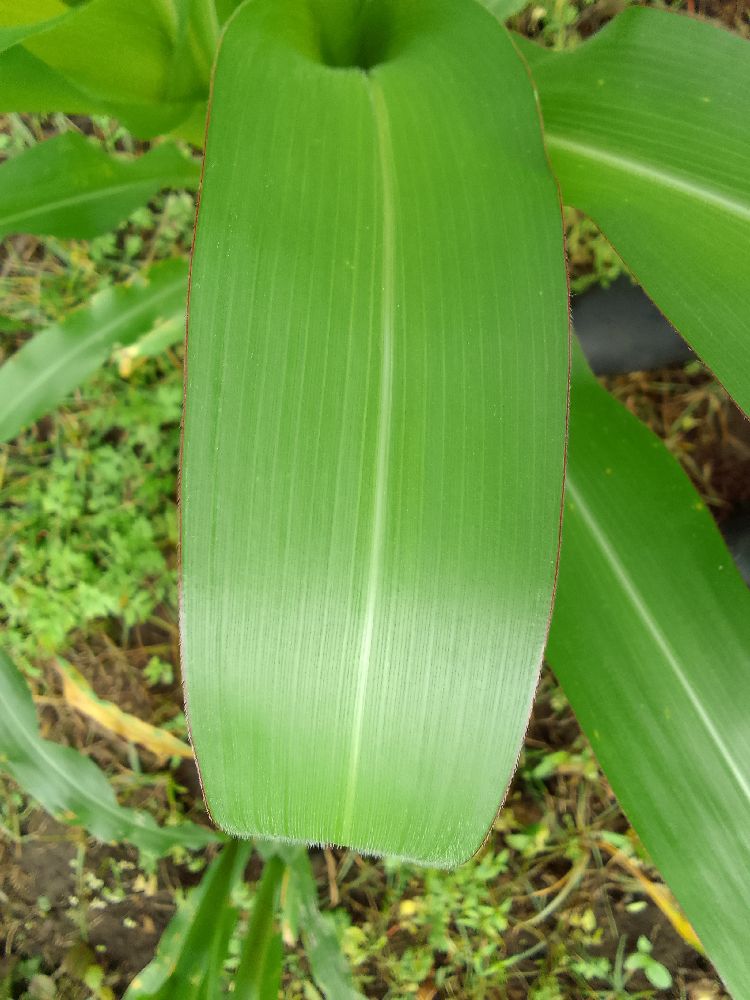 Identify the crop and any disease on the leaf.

maize, healthy
